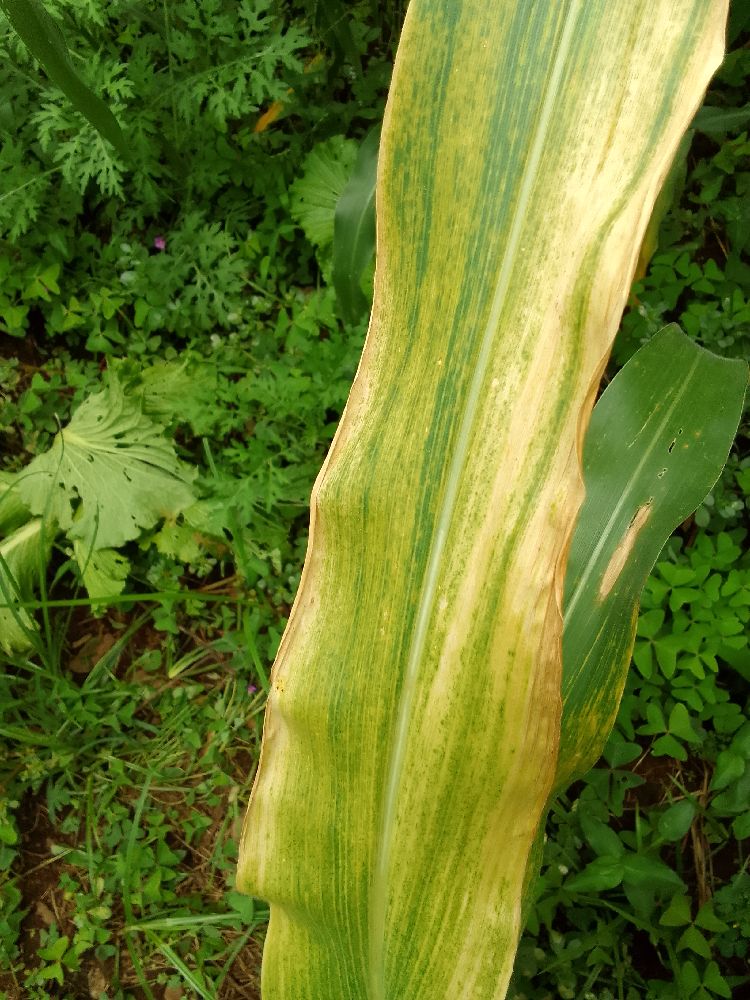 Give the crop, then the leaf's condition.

maize, maize lethal necrosis
